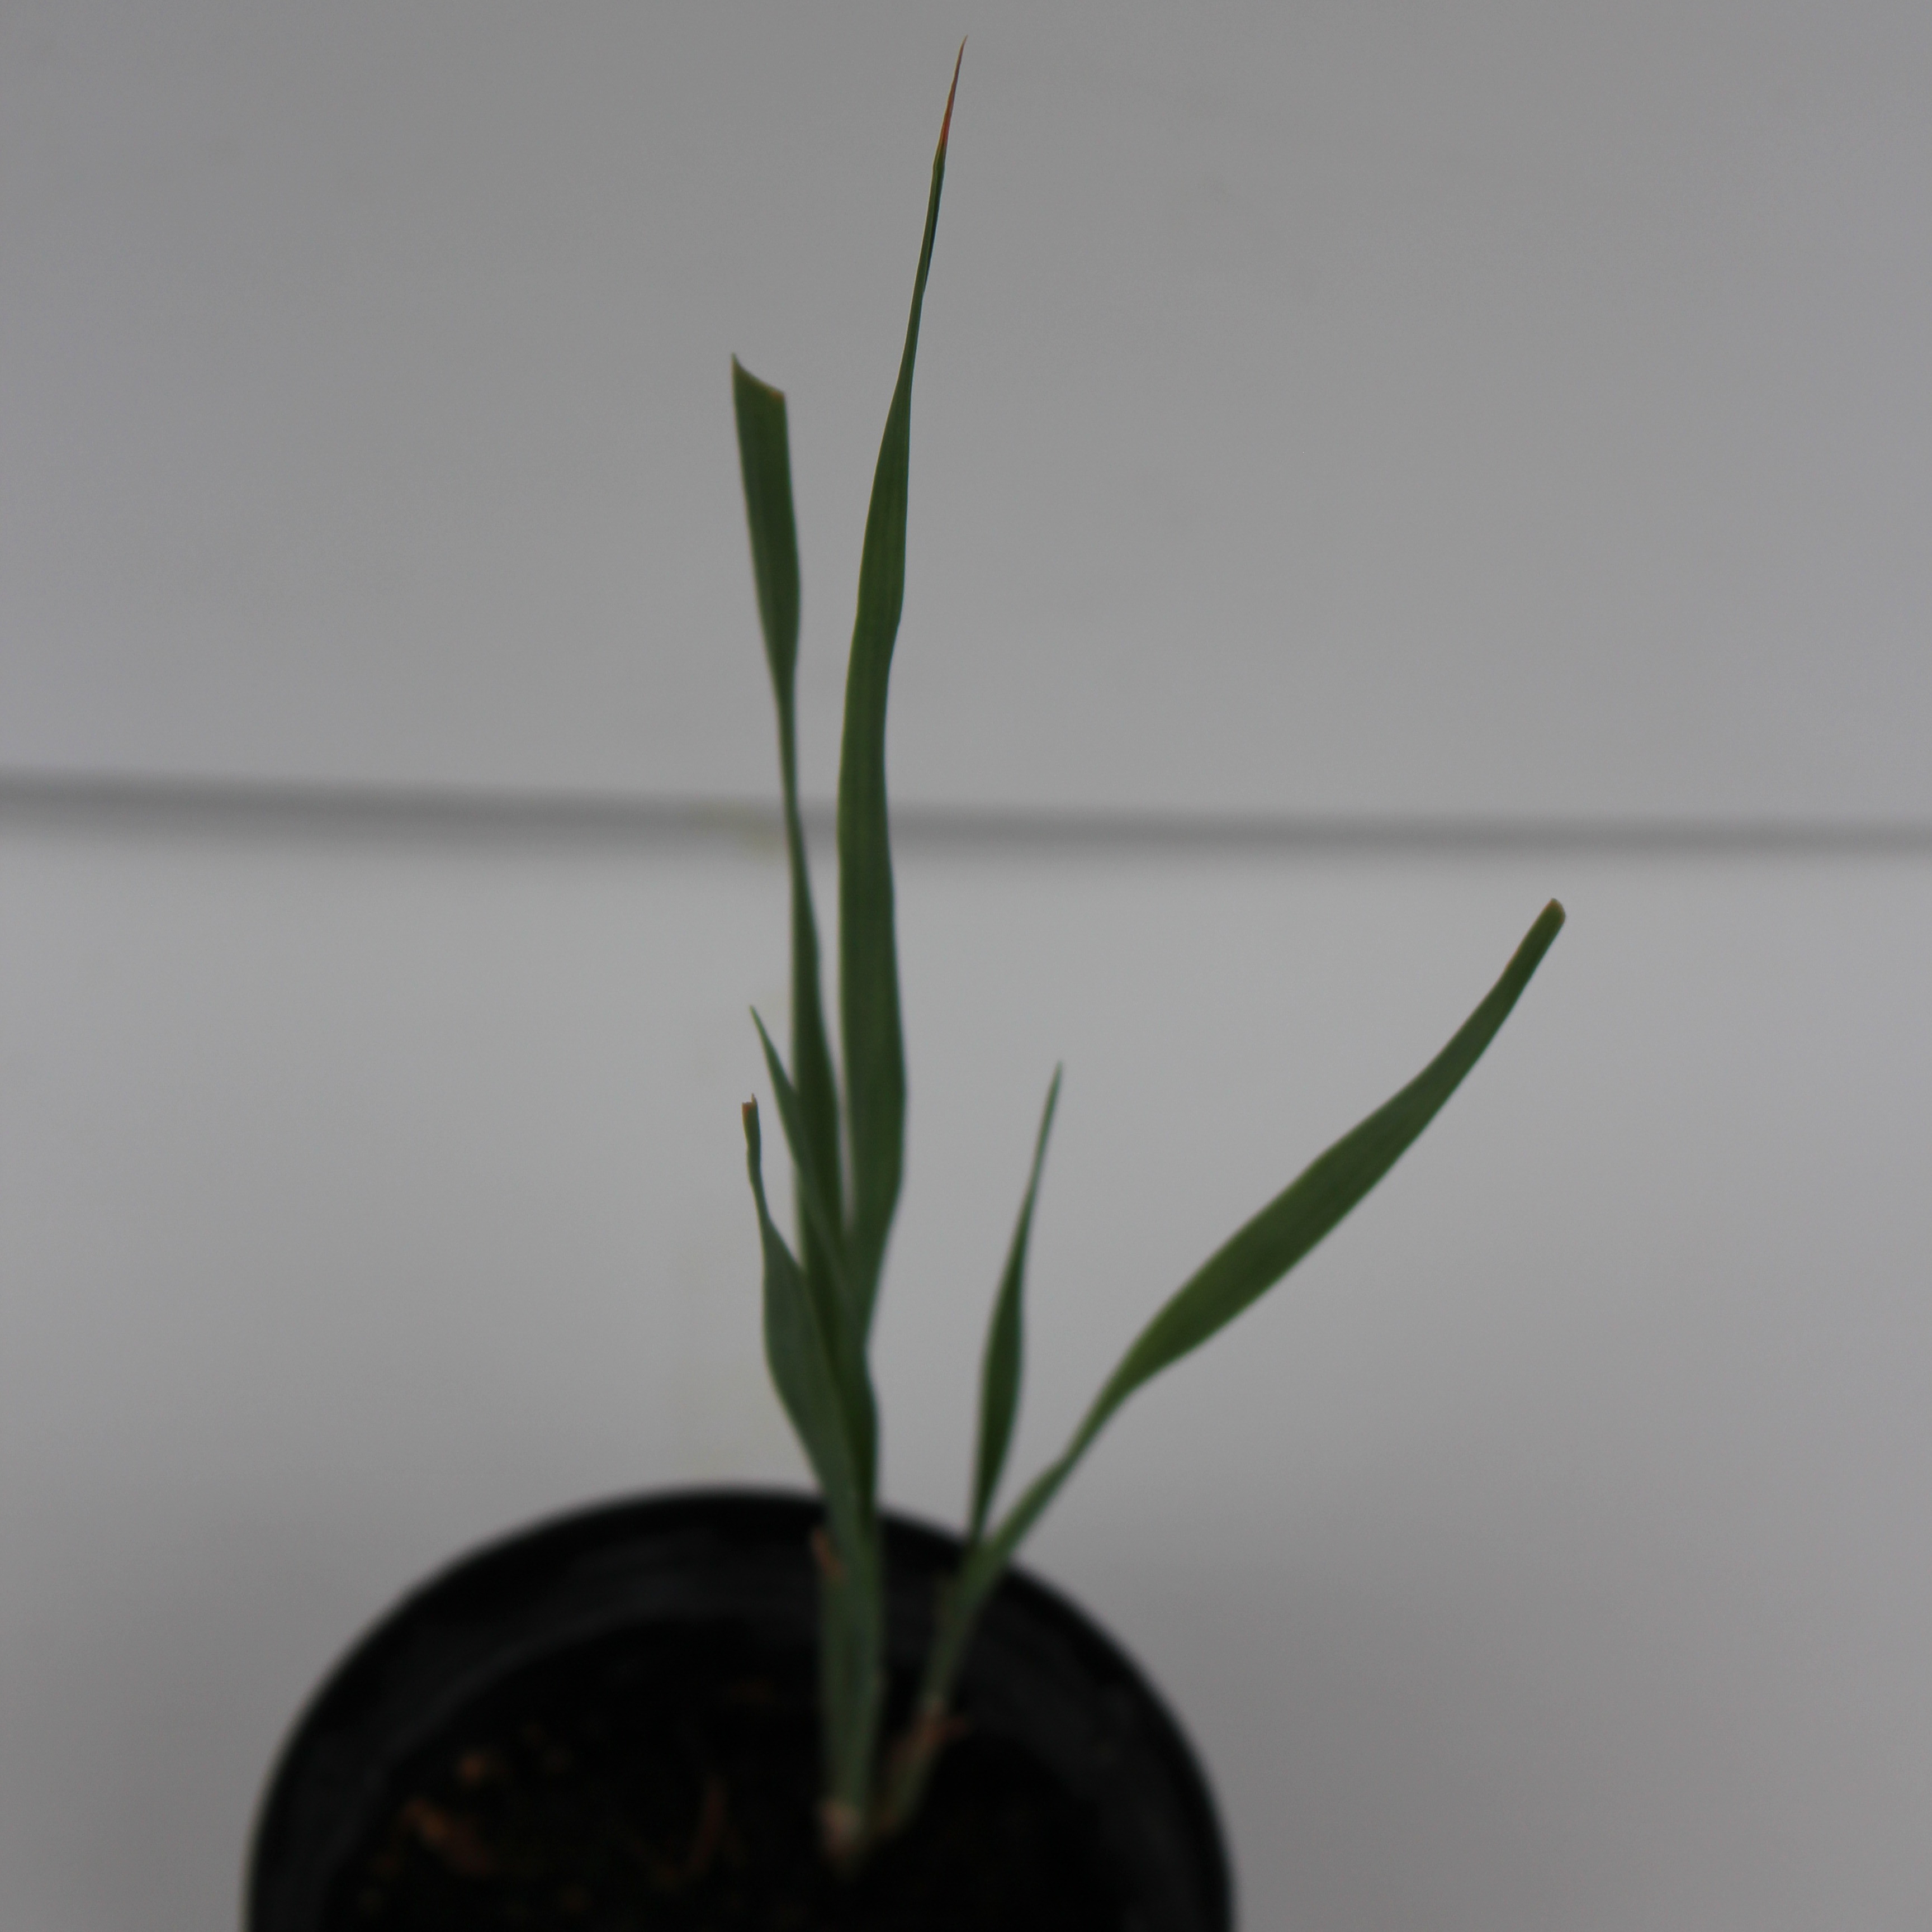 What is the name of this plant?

Avena sterilis
